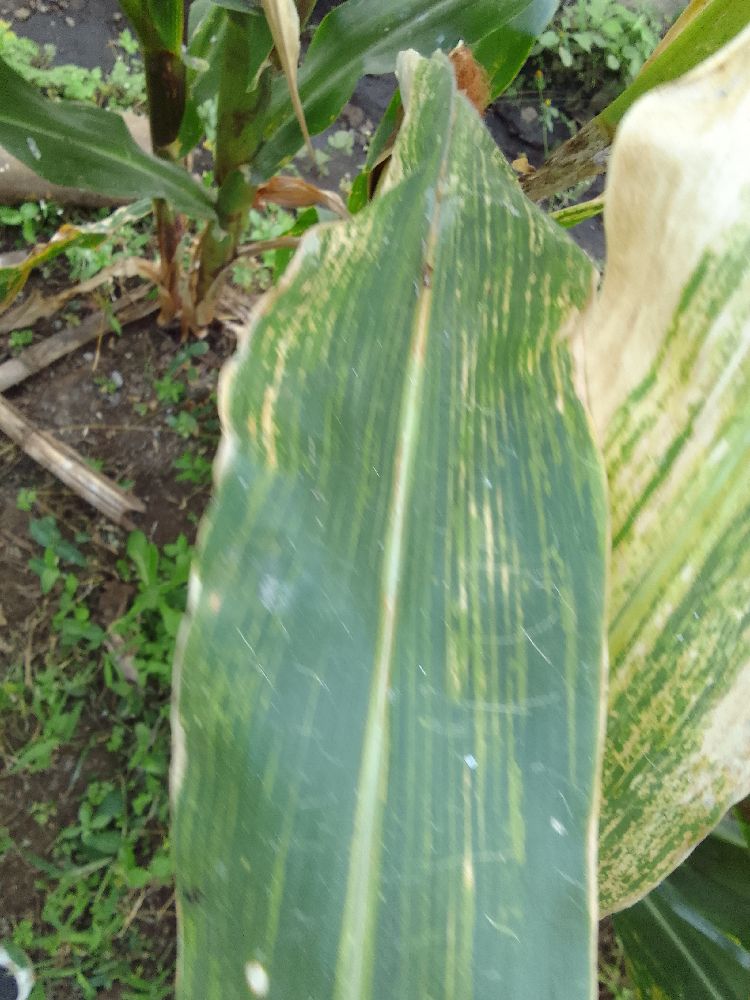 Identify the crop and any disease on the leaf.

maize, maize lethal necrosis
